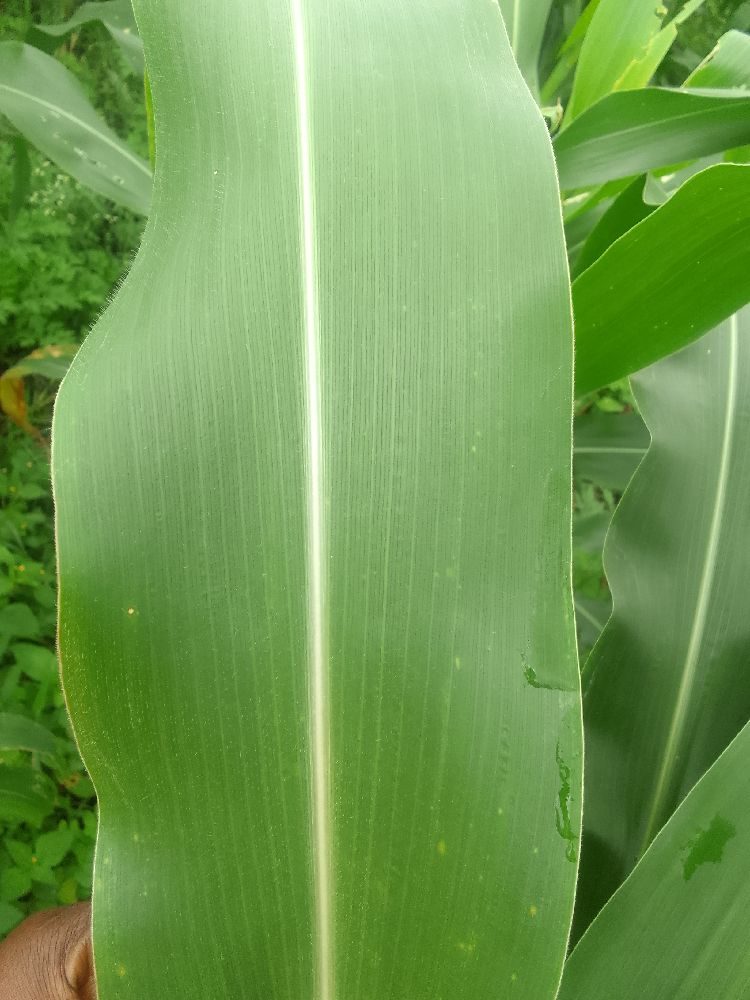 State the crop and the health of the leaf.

maize, healthy
